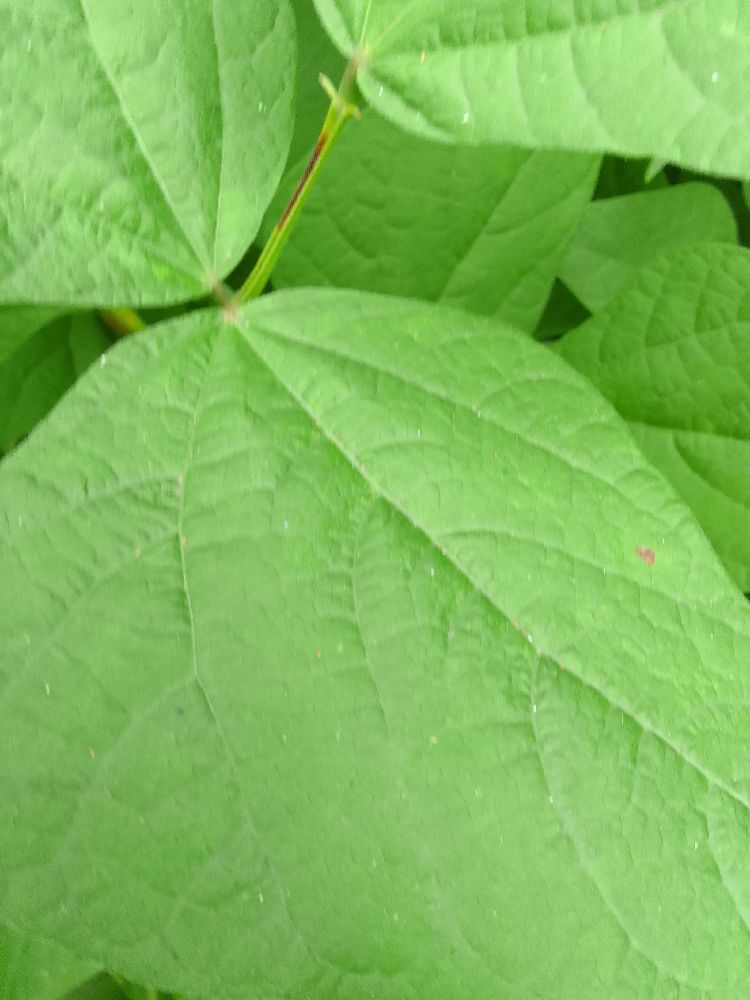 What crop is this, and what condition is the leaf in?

common bean, healthy
